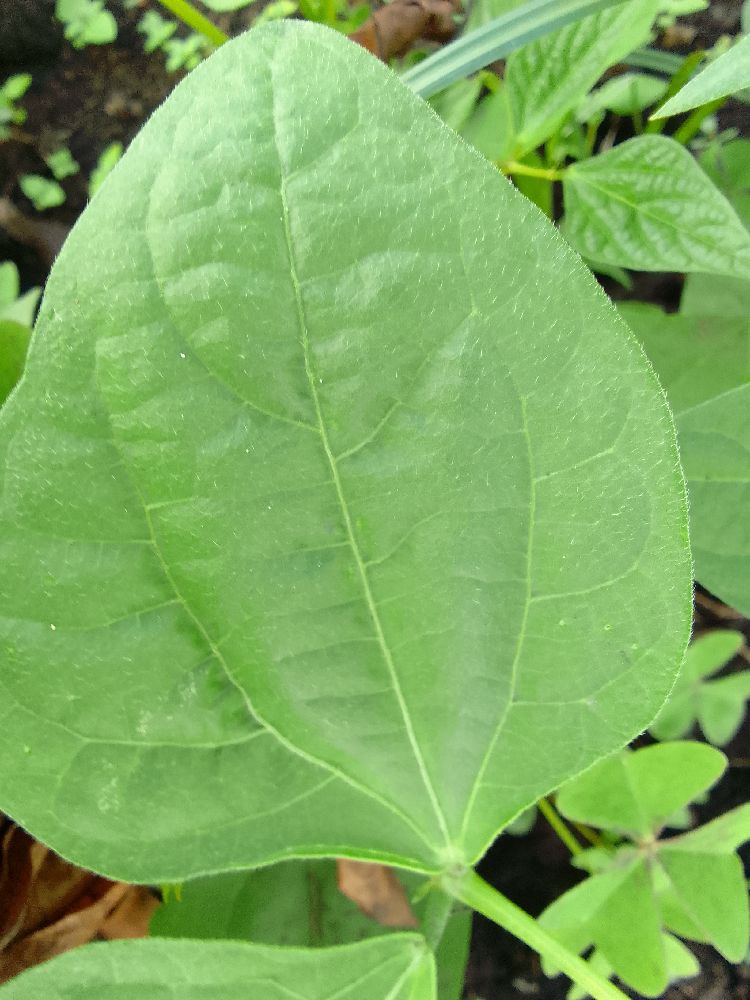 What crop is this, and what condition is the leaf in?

common bean, healthy
